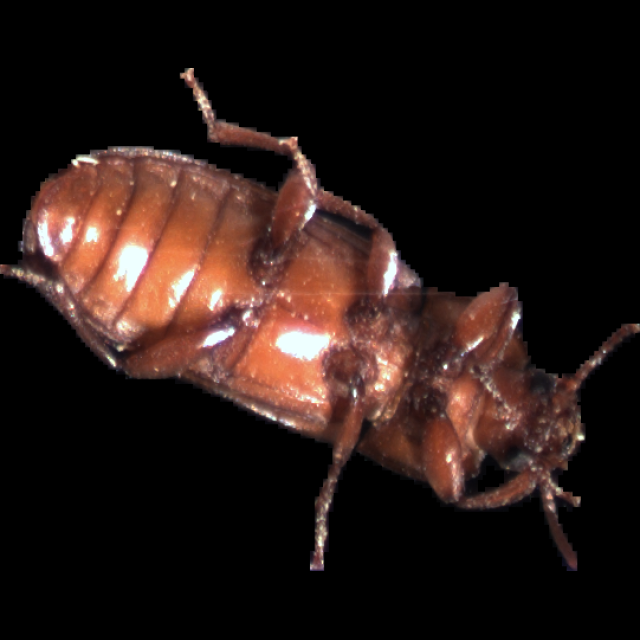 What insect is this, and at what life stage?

mealworm beetle
